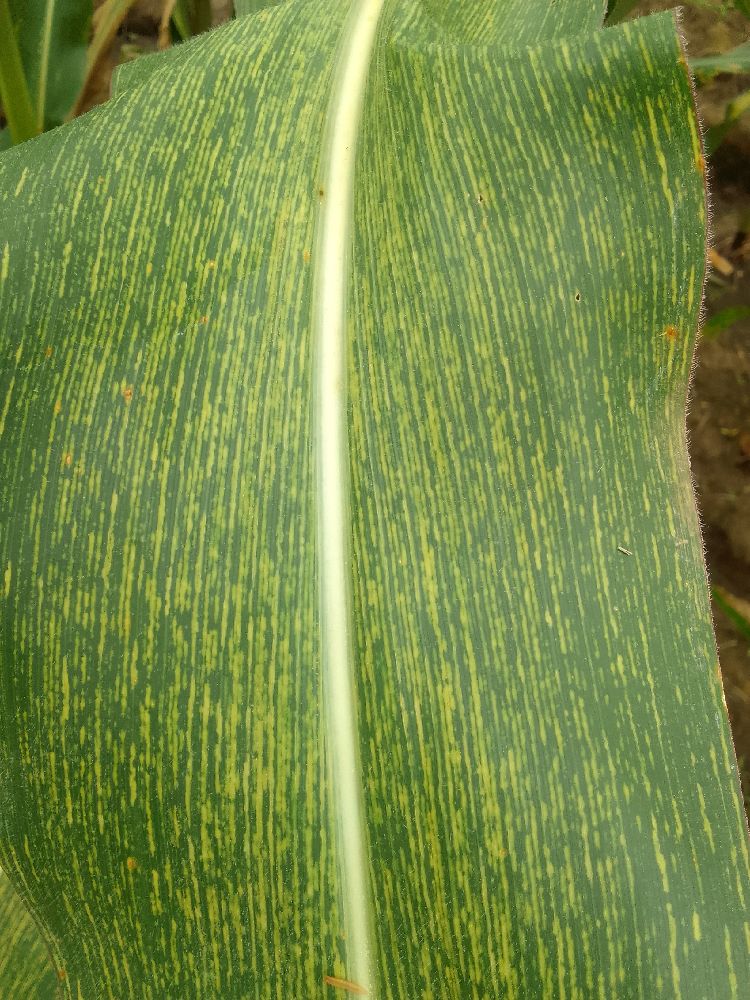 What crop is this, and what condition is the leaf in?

maize, maize streak virus
